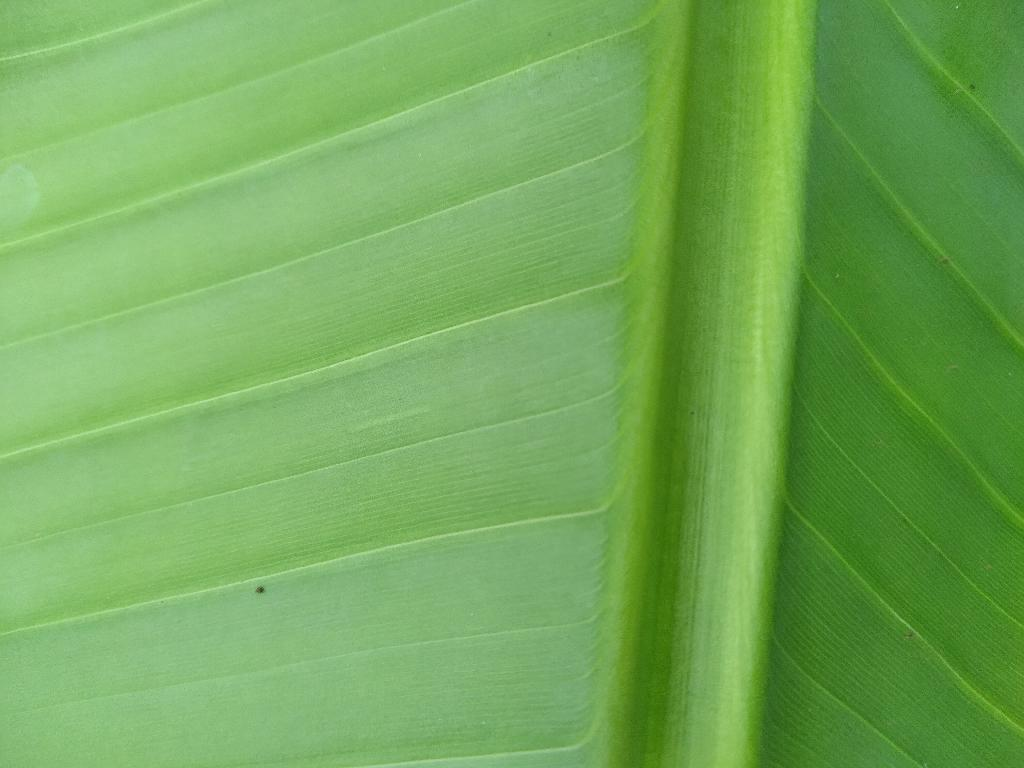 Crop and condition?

banana, healthy
